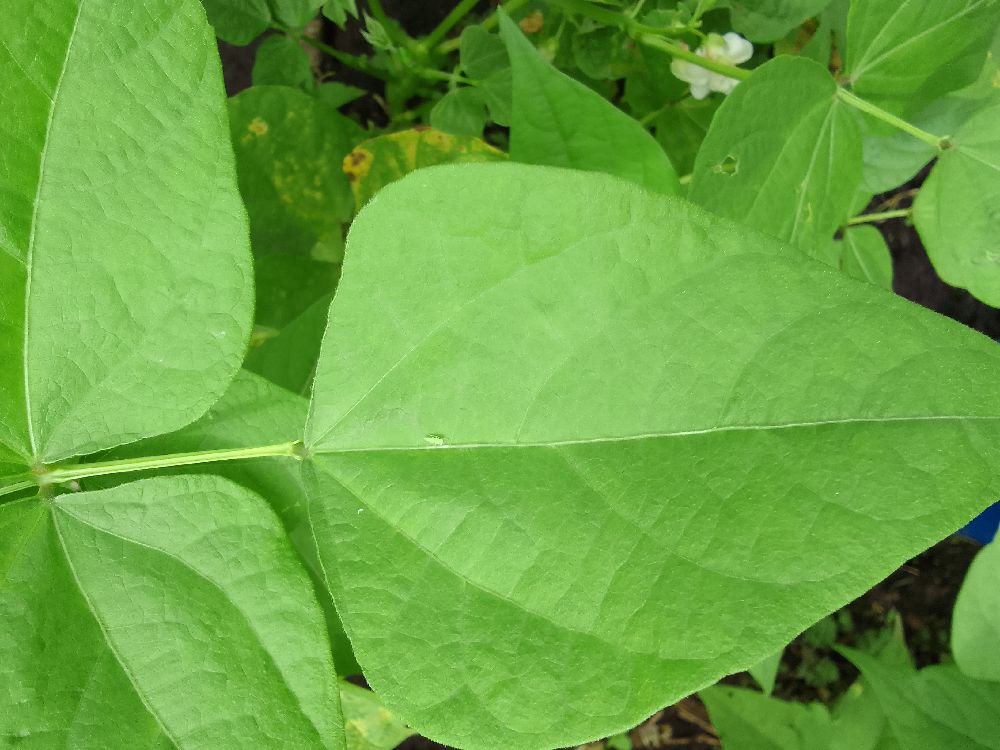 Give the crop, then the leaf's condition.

common bean, healthy
